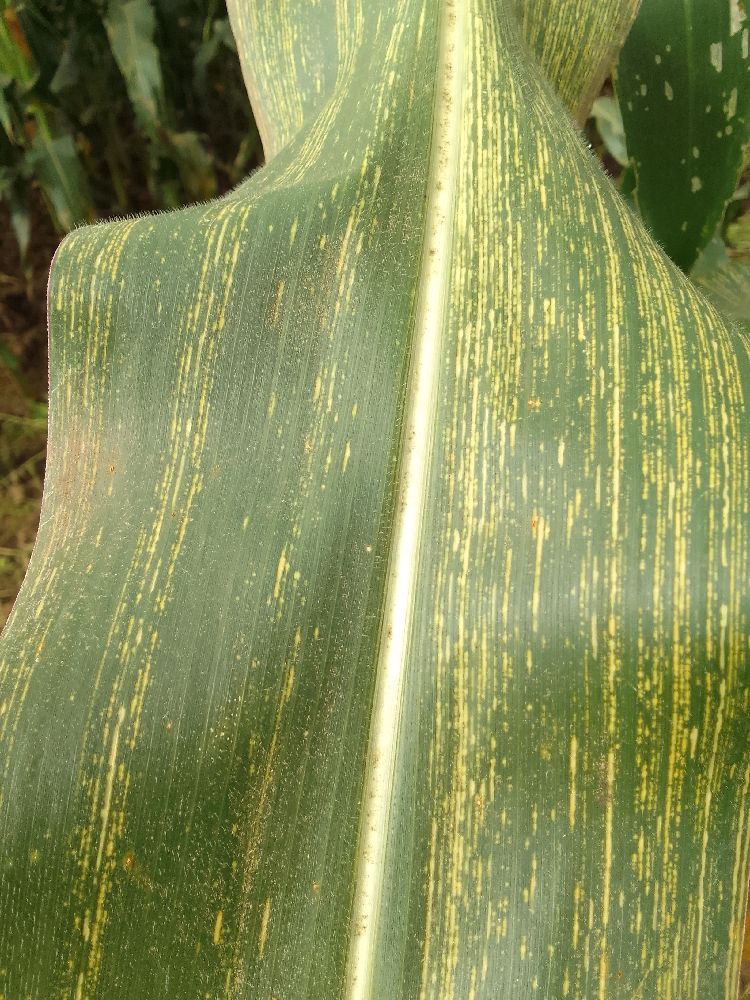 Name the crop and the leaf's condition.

maize, maize streak virus
